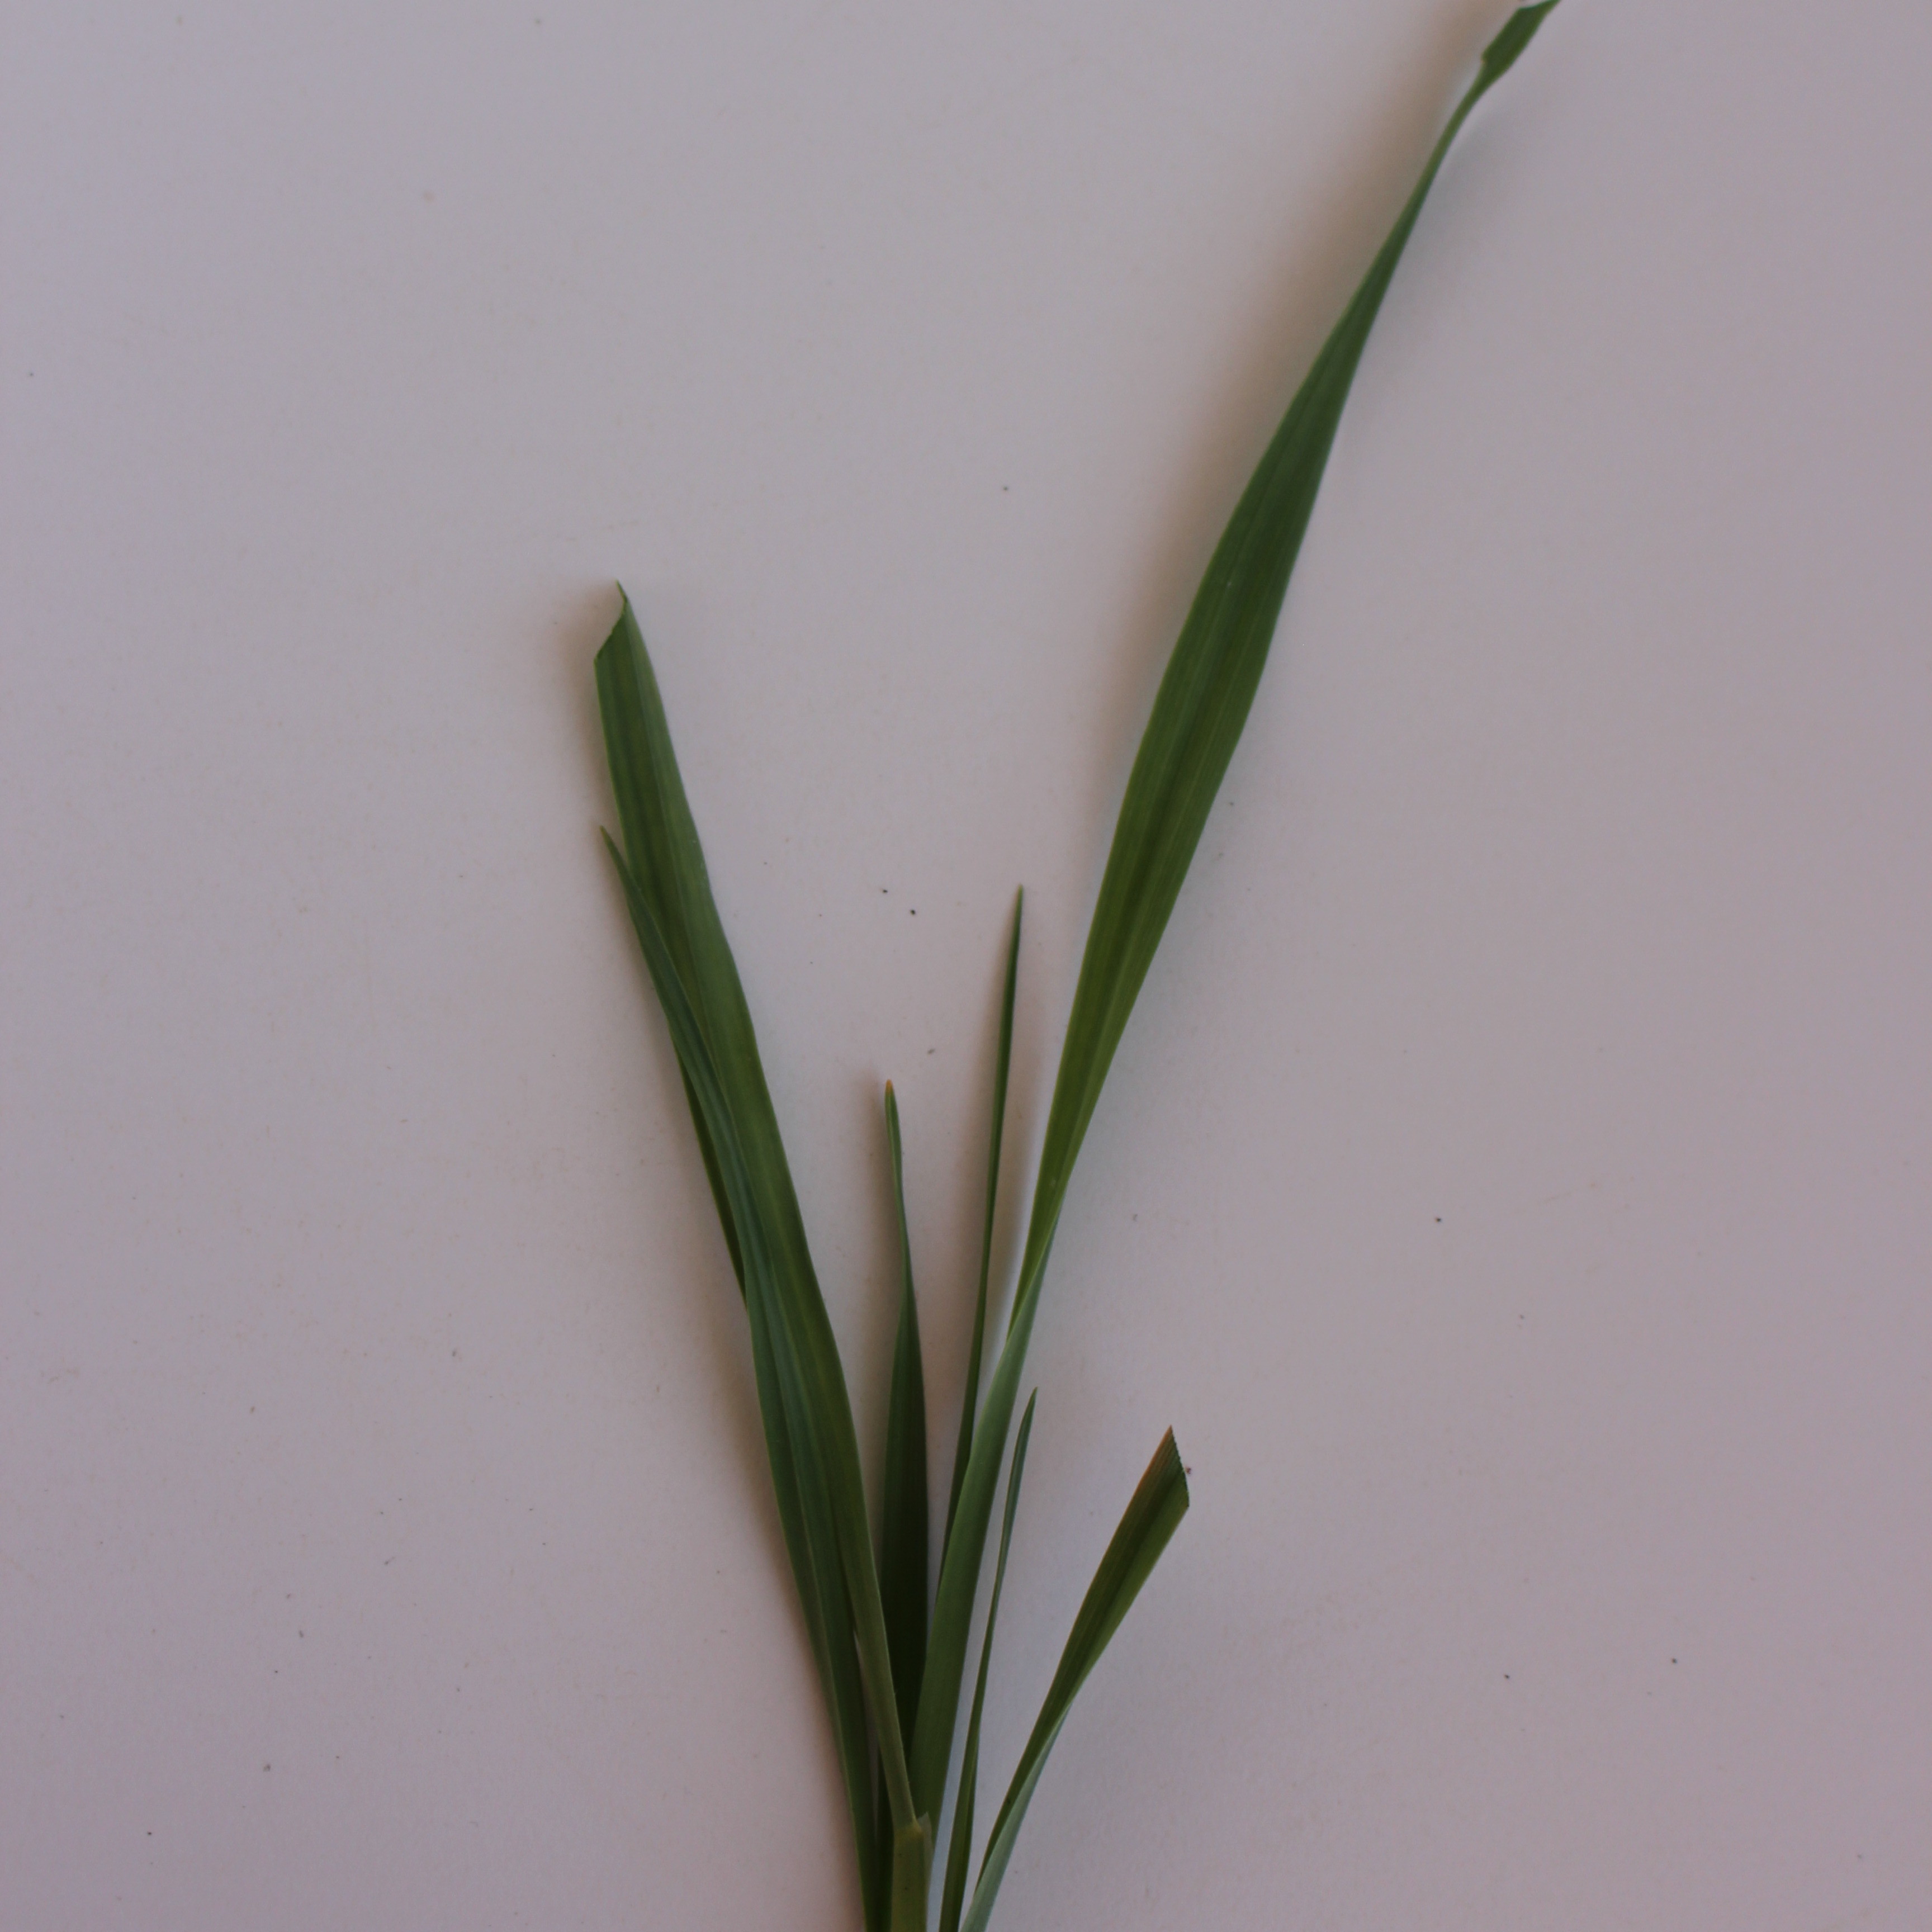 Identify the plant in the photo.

Avena sterilis
